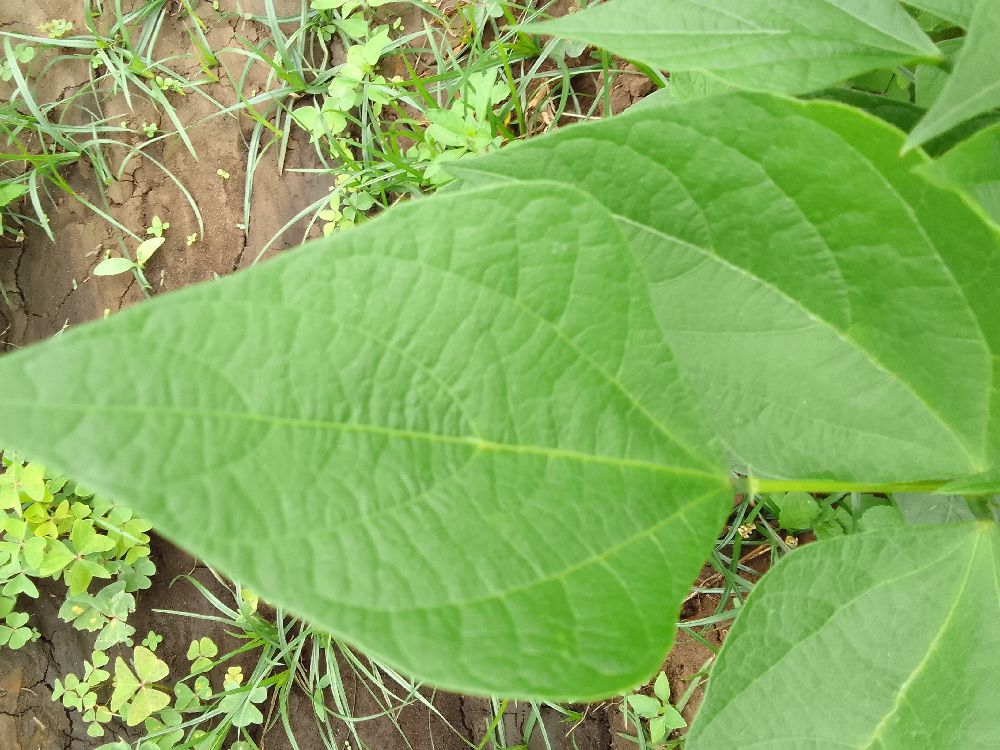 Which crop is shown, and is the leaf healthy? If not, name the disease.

common bean, healthy
